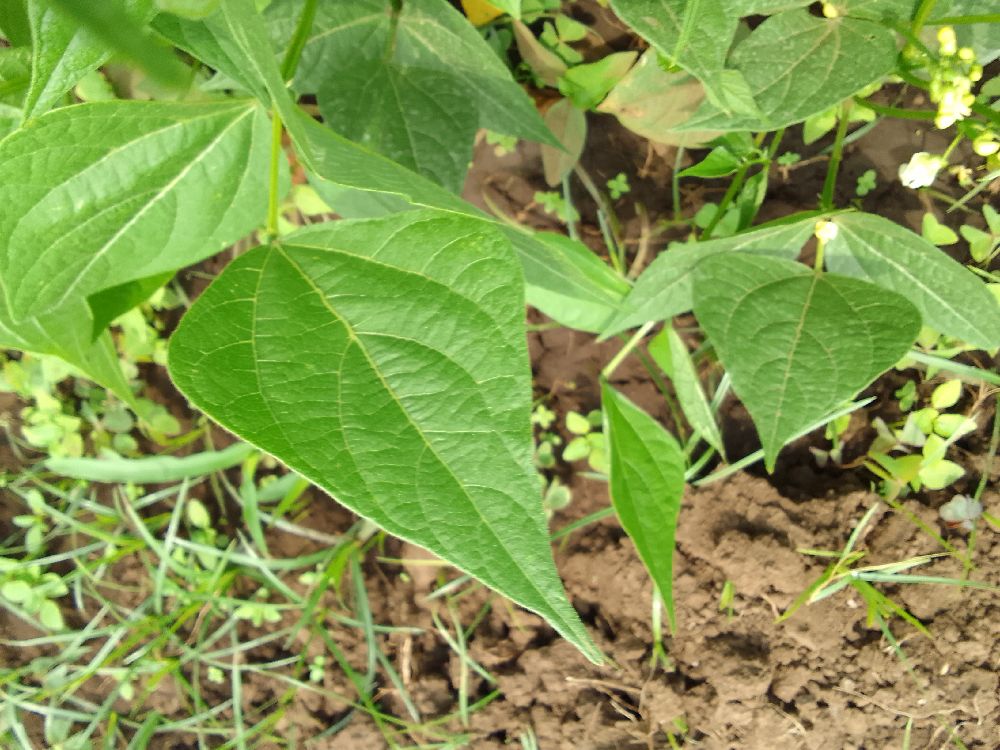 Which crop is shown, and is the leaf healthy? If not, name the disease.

common bean, healthy
